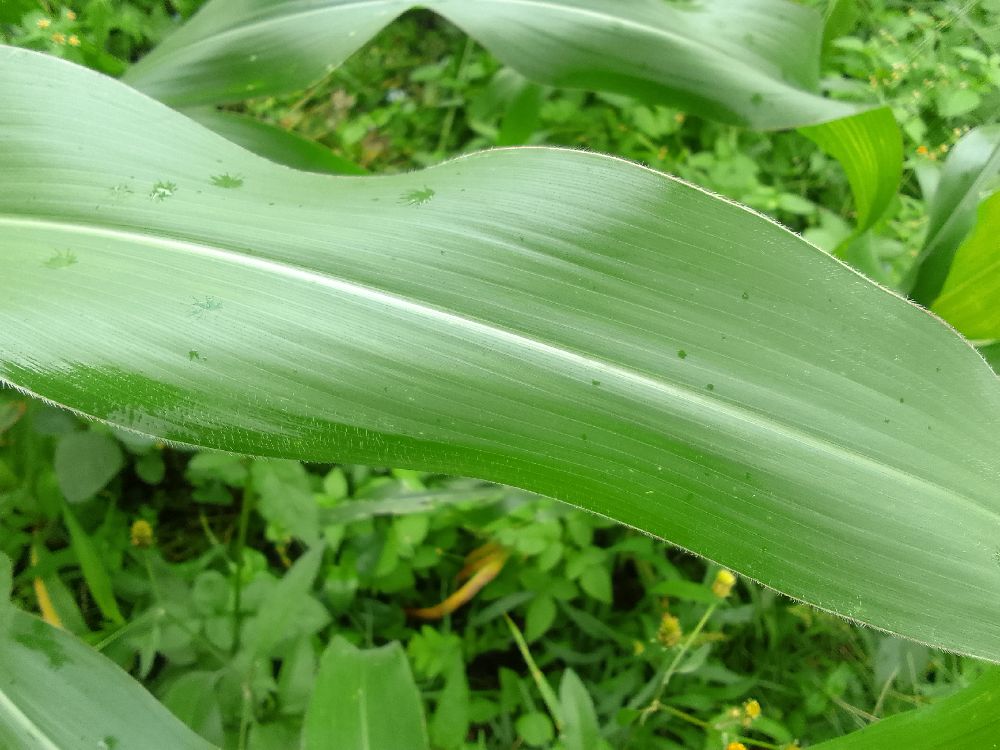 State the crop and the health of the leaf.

maize, healthy
